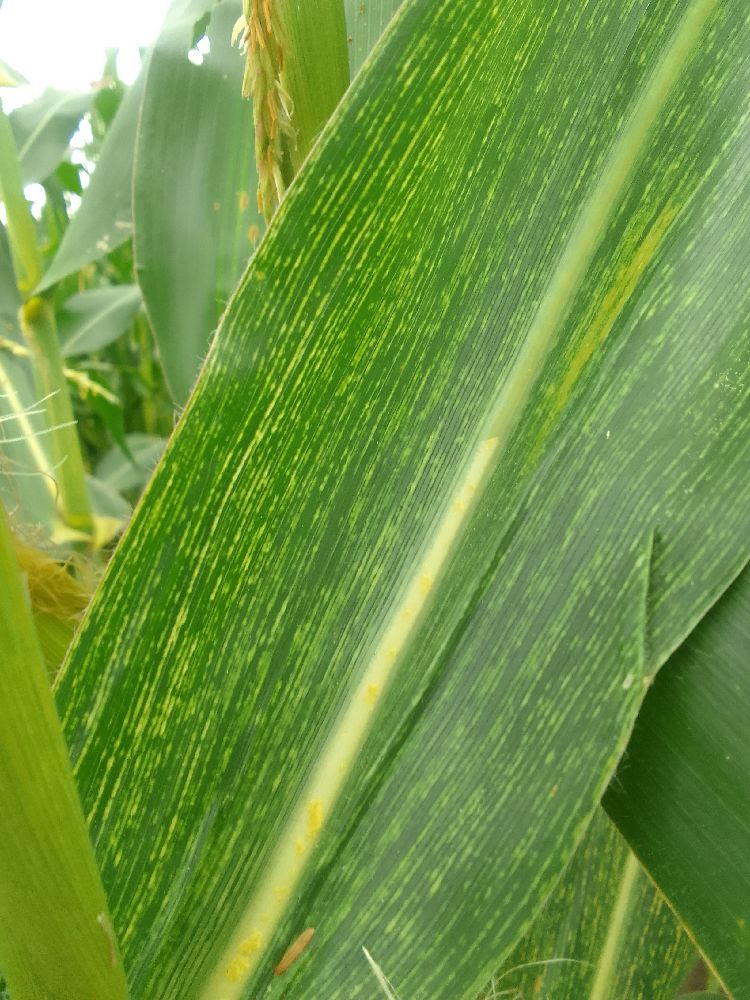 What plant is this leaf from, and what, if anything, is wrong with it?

maize, maize streak virus
